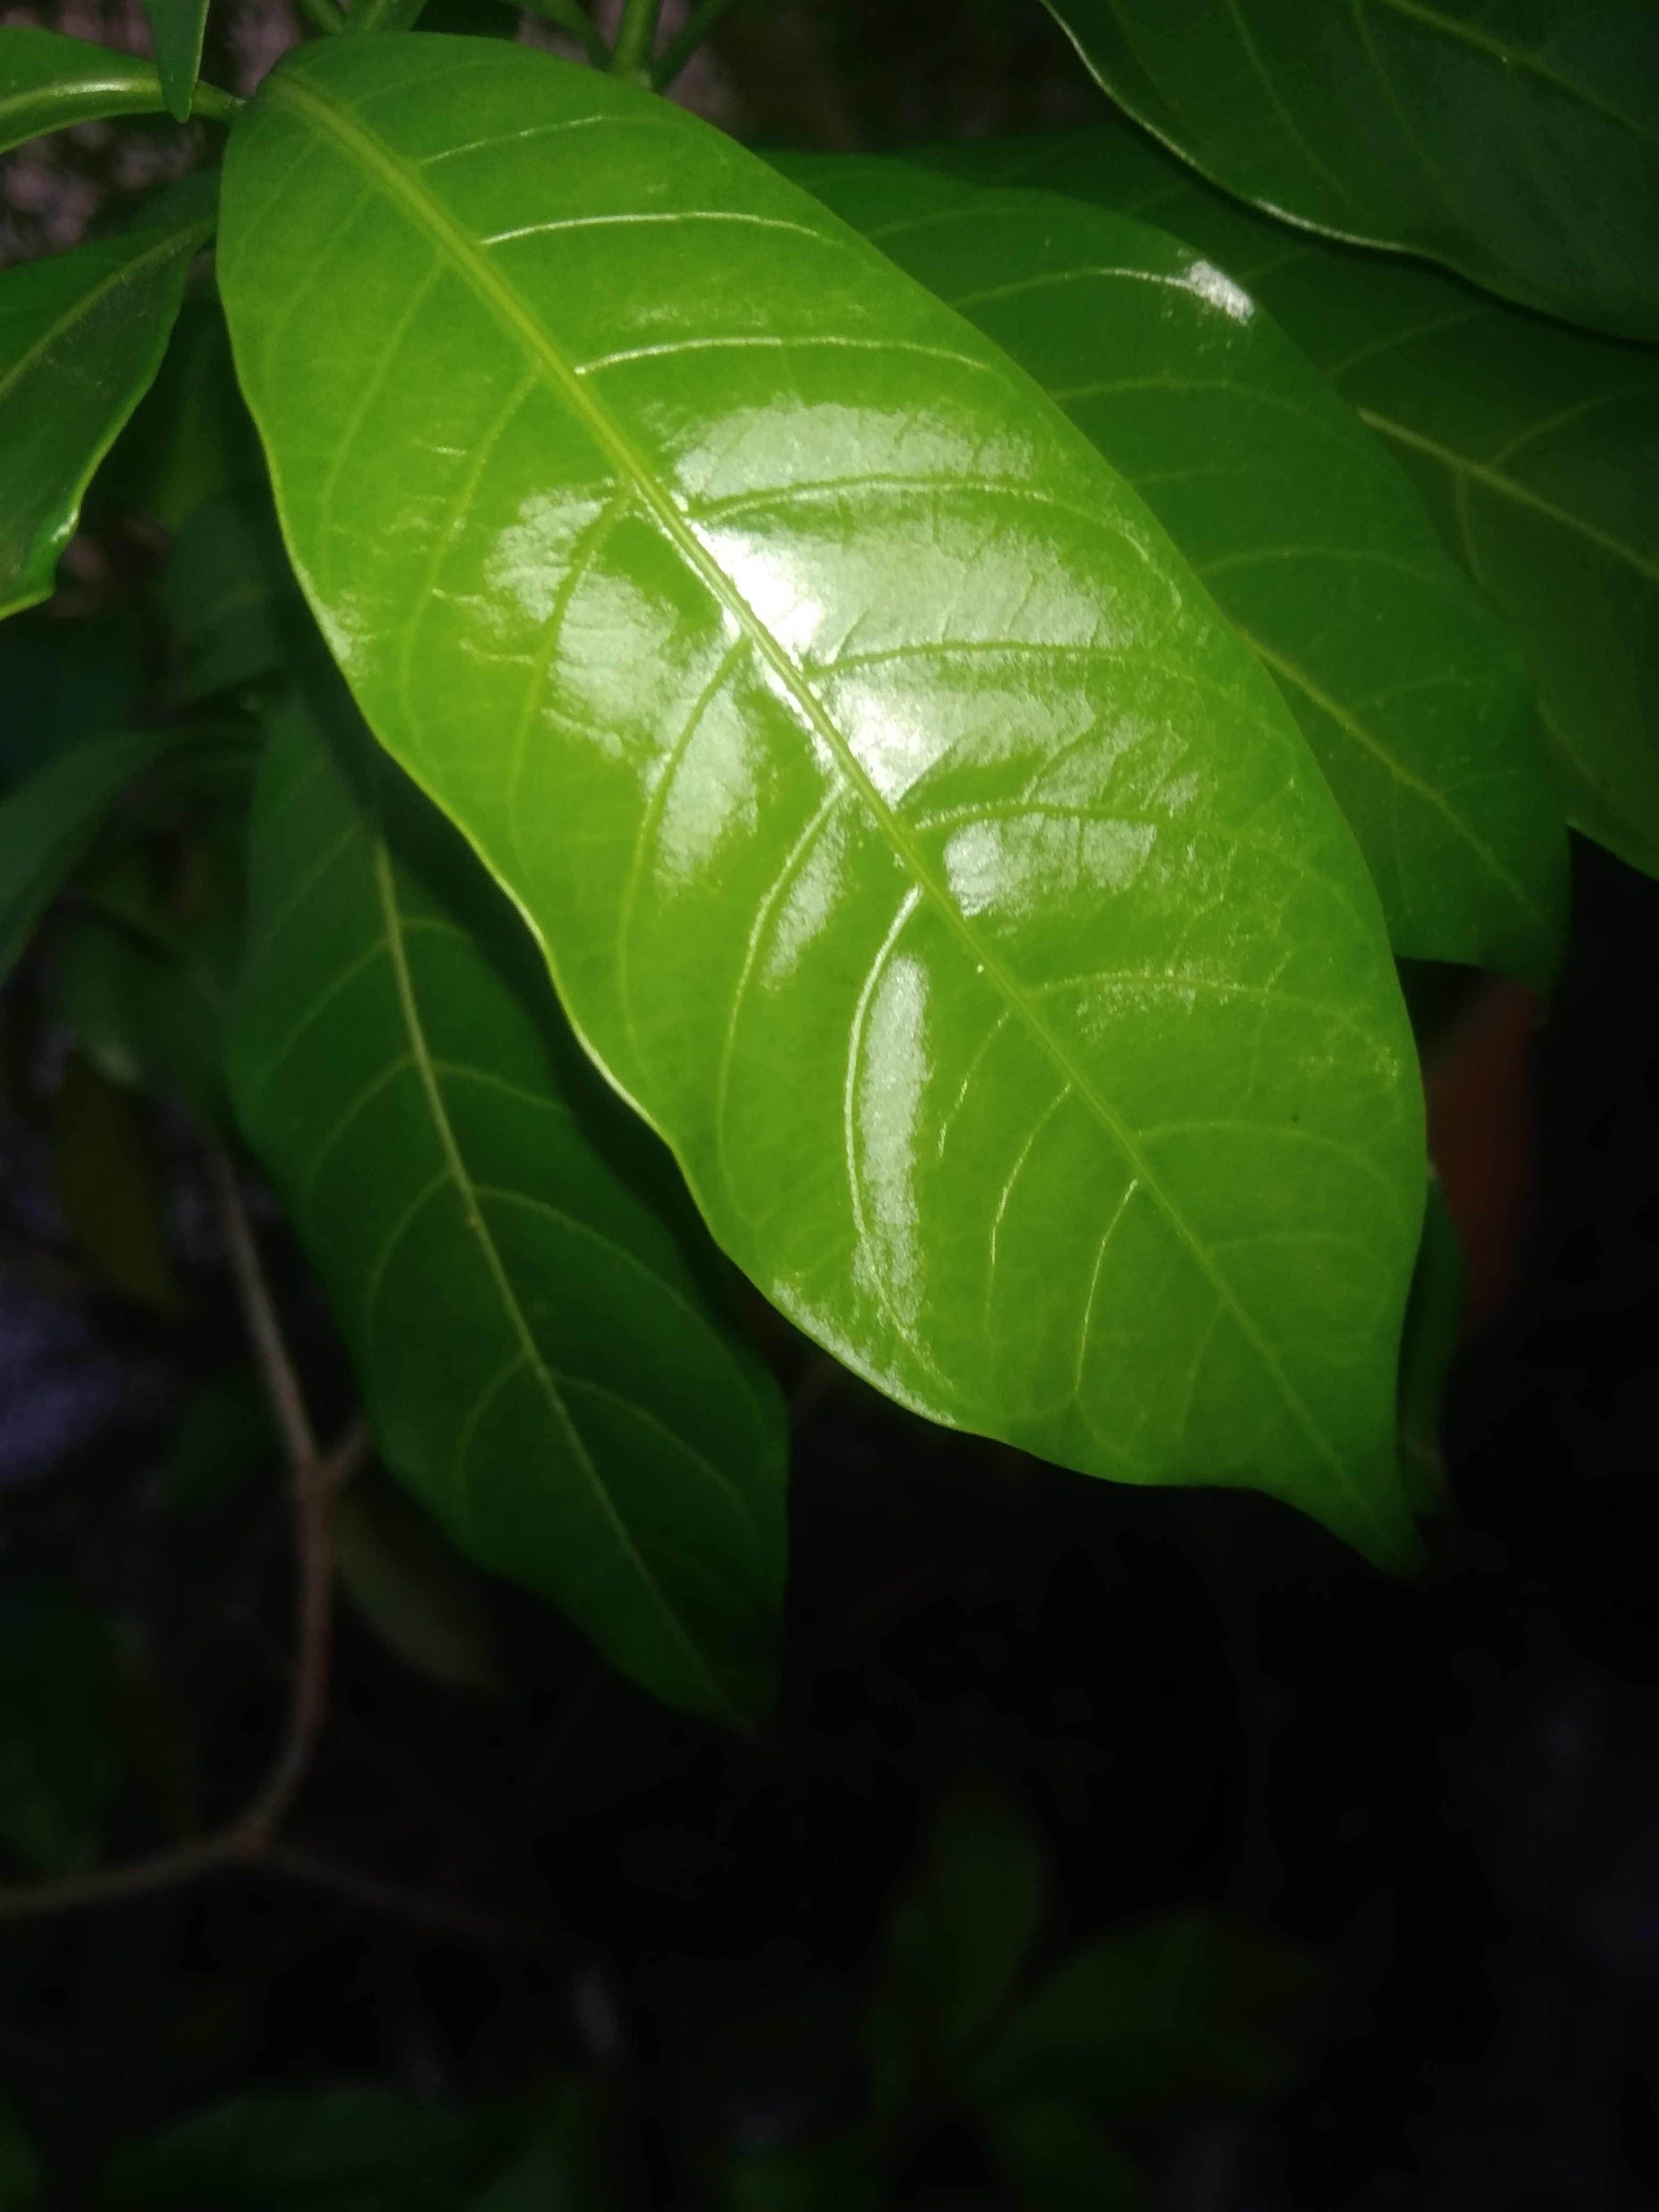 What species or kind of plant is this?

togor
